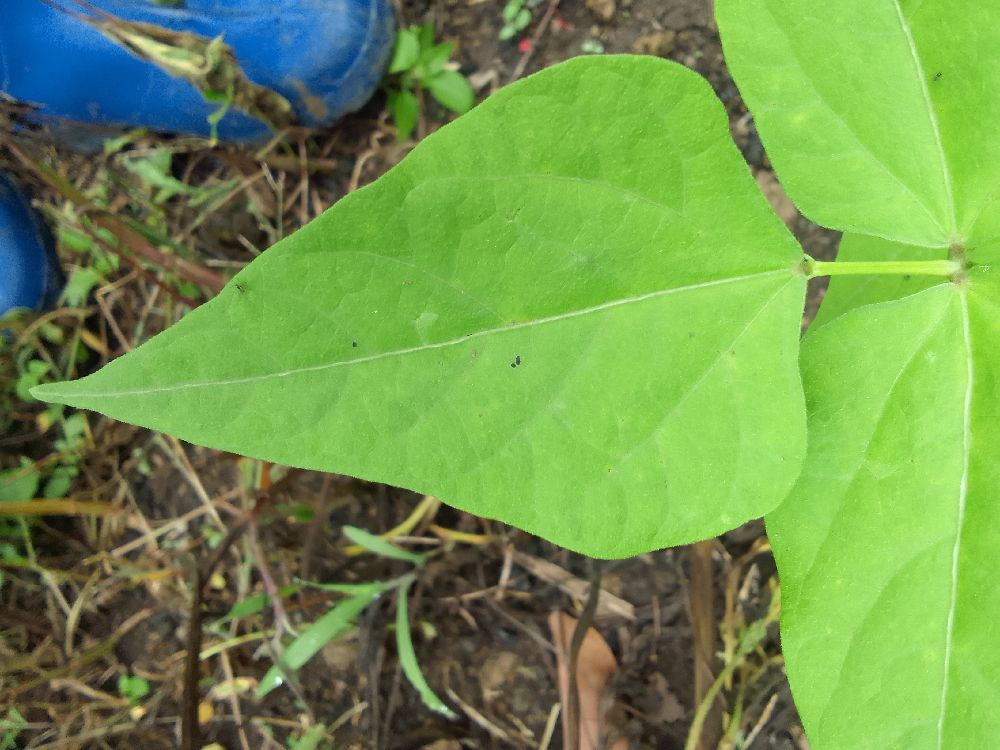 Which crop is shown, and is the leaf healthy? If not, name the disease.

common bean, healthy
